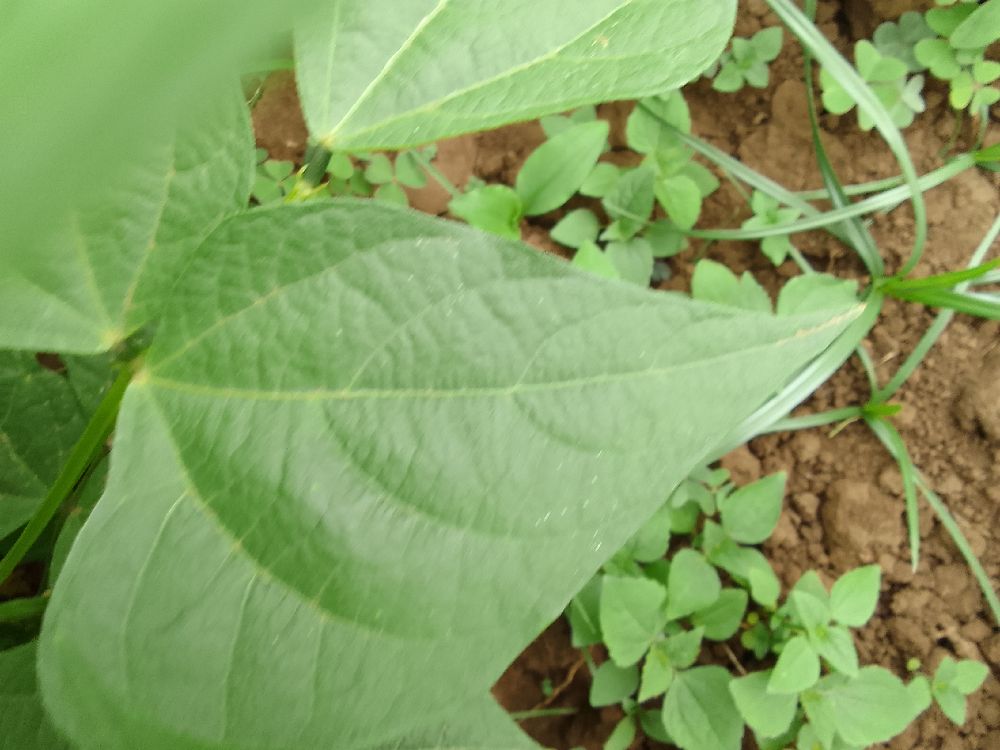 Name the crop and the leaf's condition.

common bean, healthy
